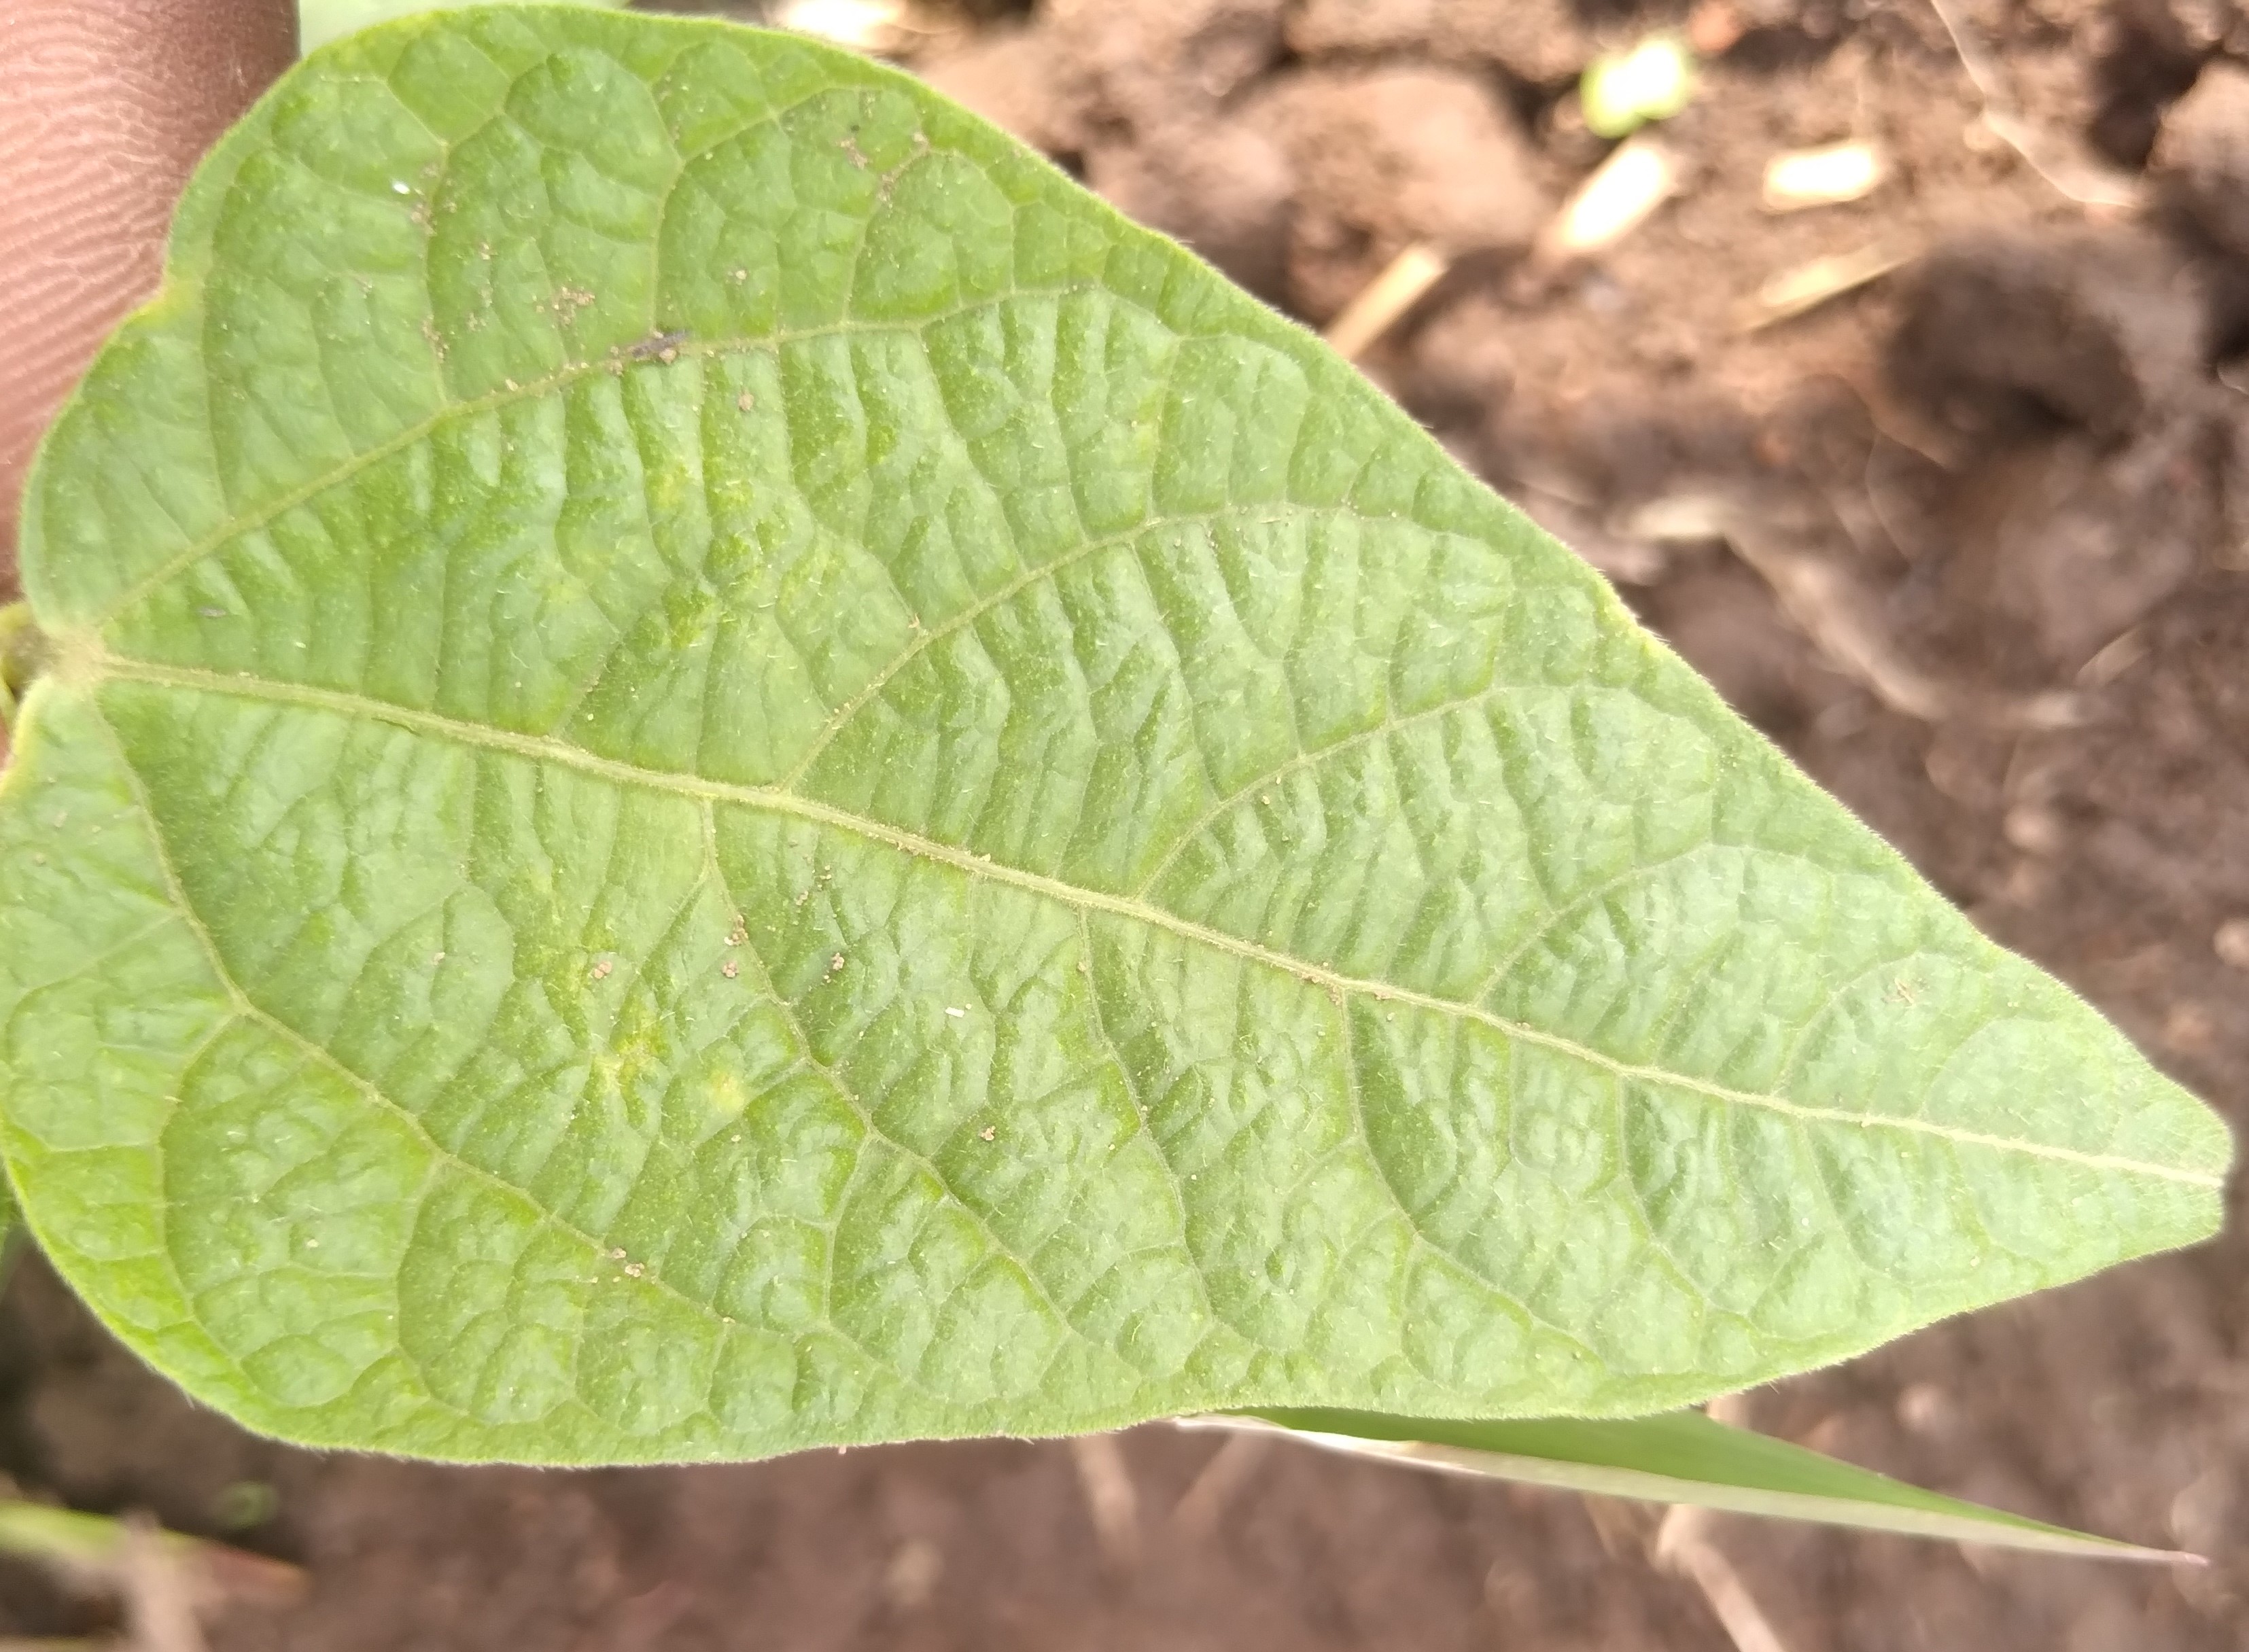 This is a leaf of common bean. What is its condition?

healthy
